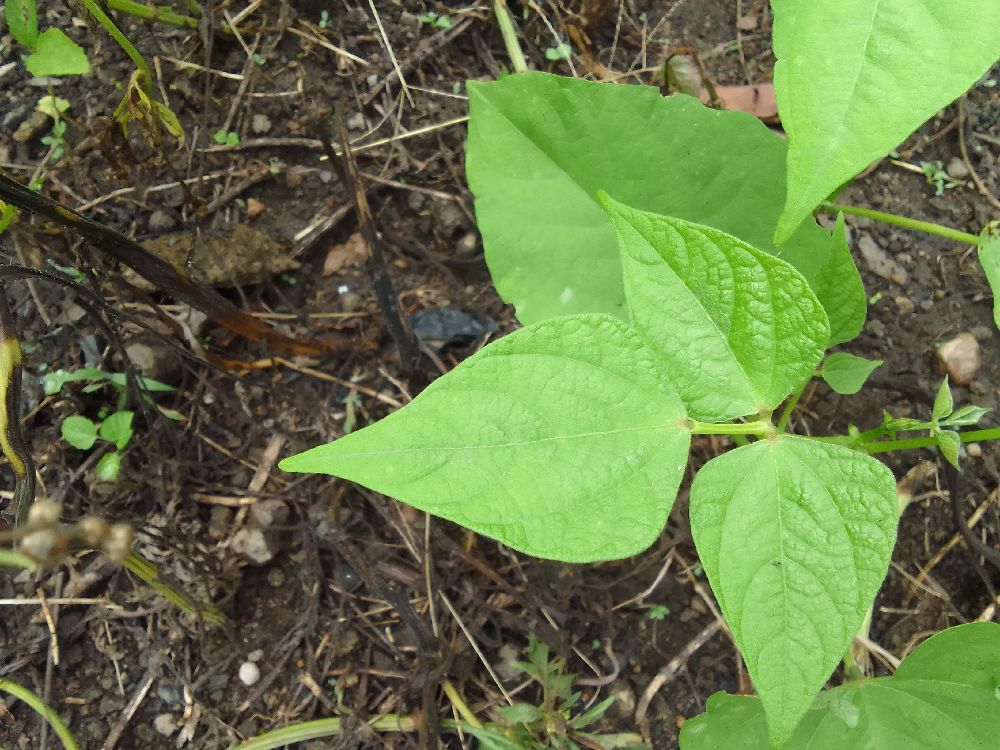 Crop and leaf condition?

common bean, healthy
